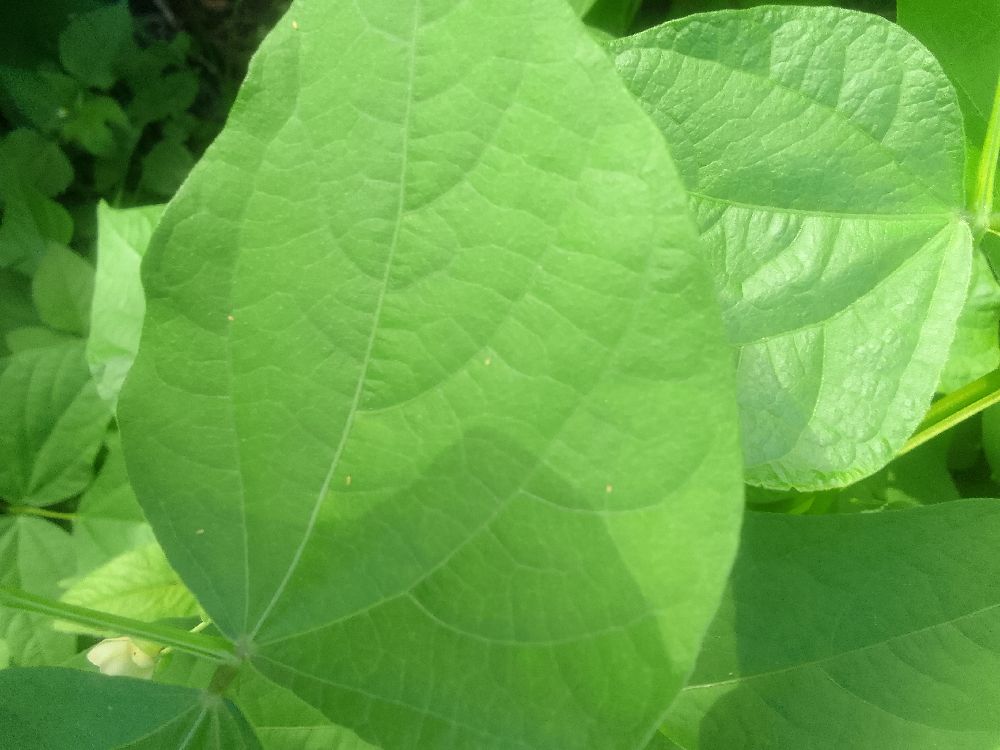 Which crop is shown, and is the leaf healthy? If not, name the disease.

common bean, healthy
